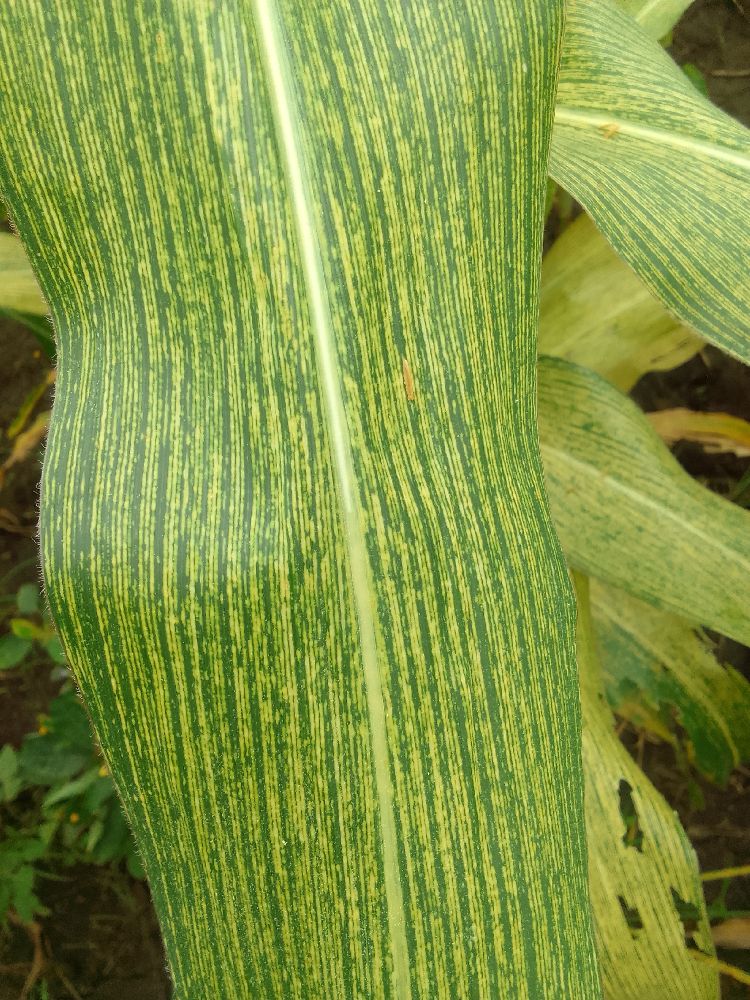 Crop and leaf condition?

maize, maize streak virus
